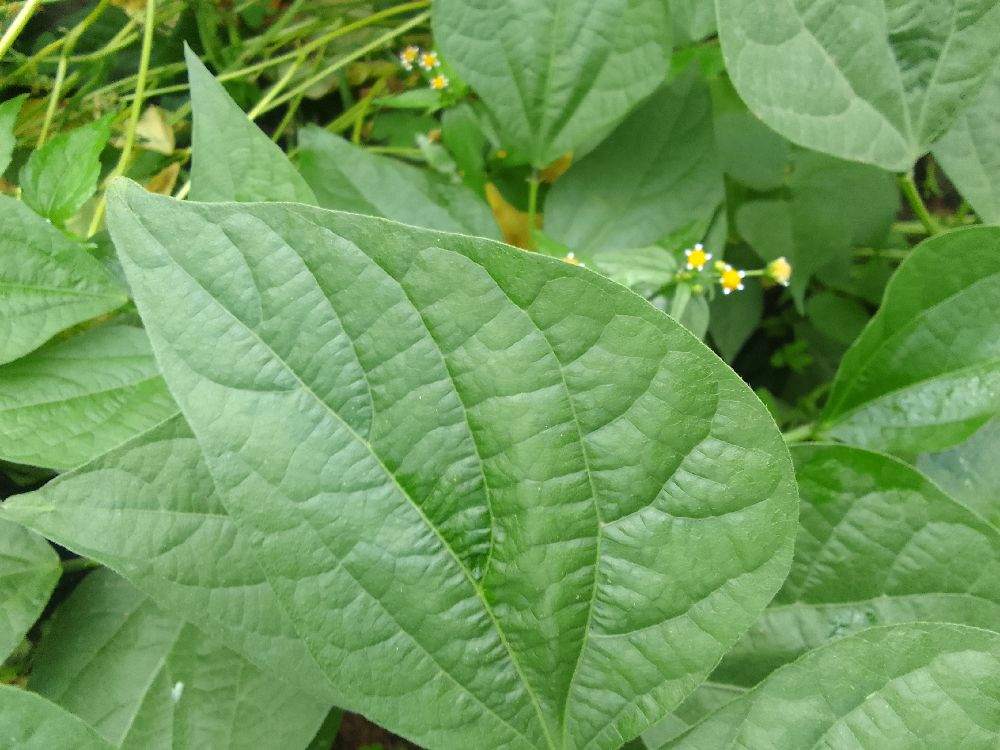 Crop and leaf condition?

common bean, healthy
